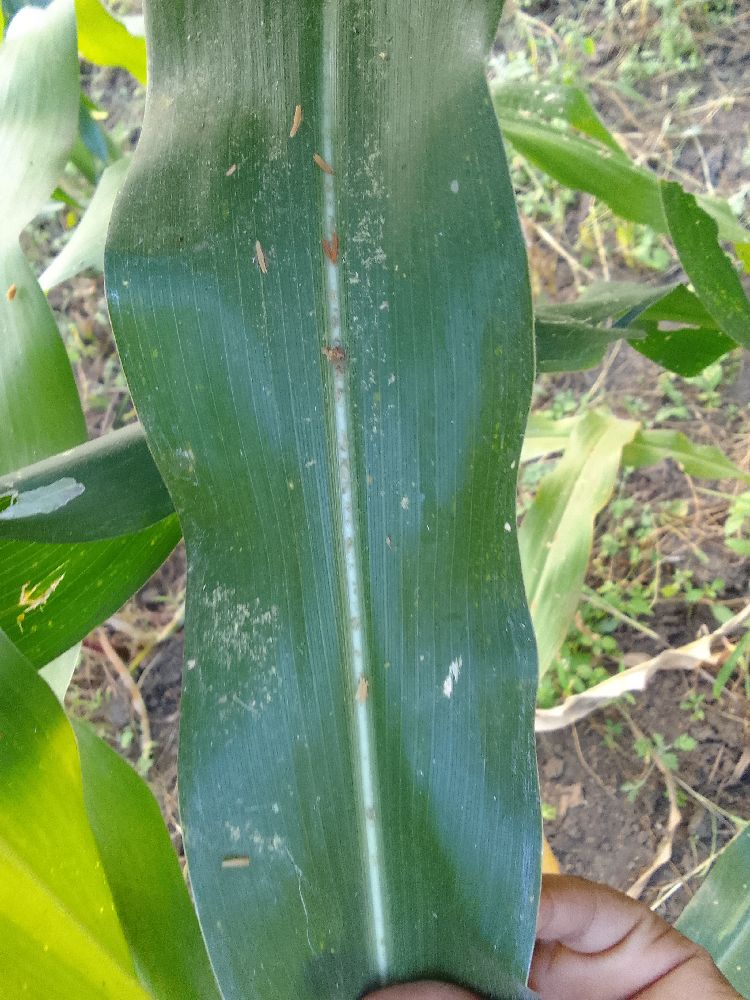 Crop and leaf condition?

maize, healthy
